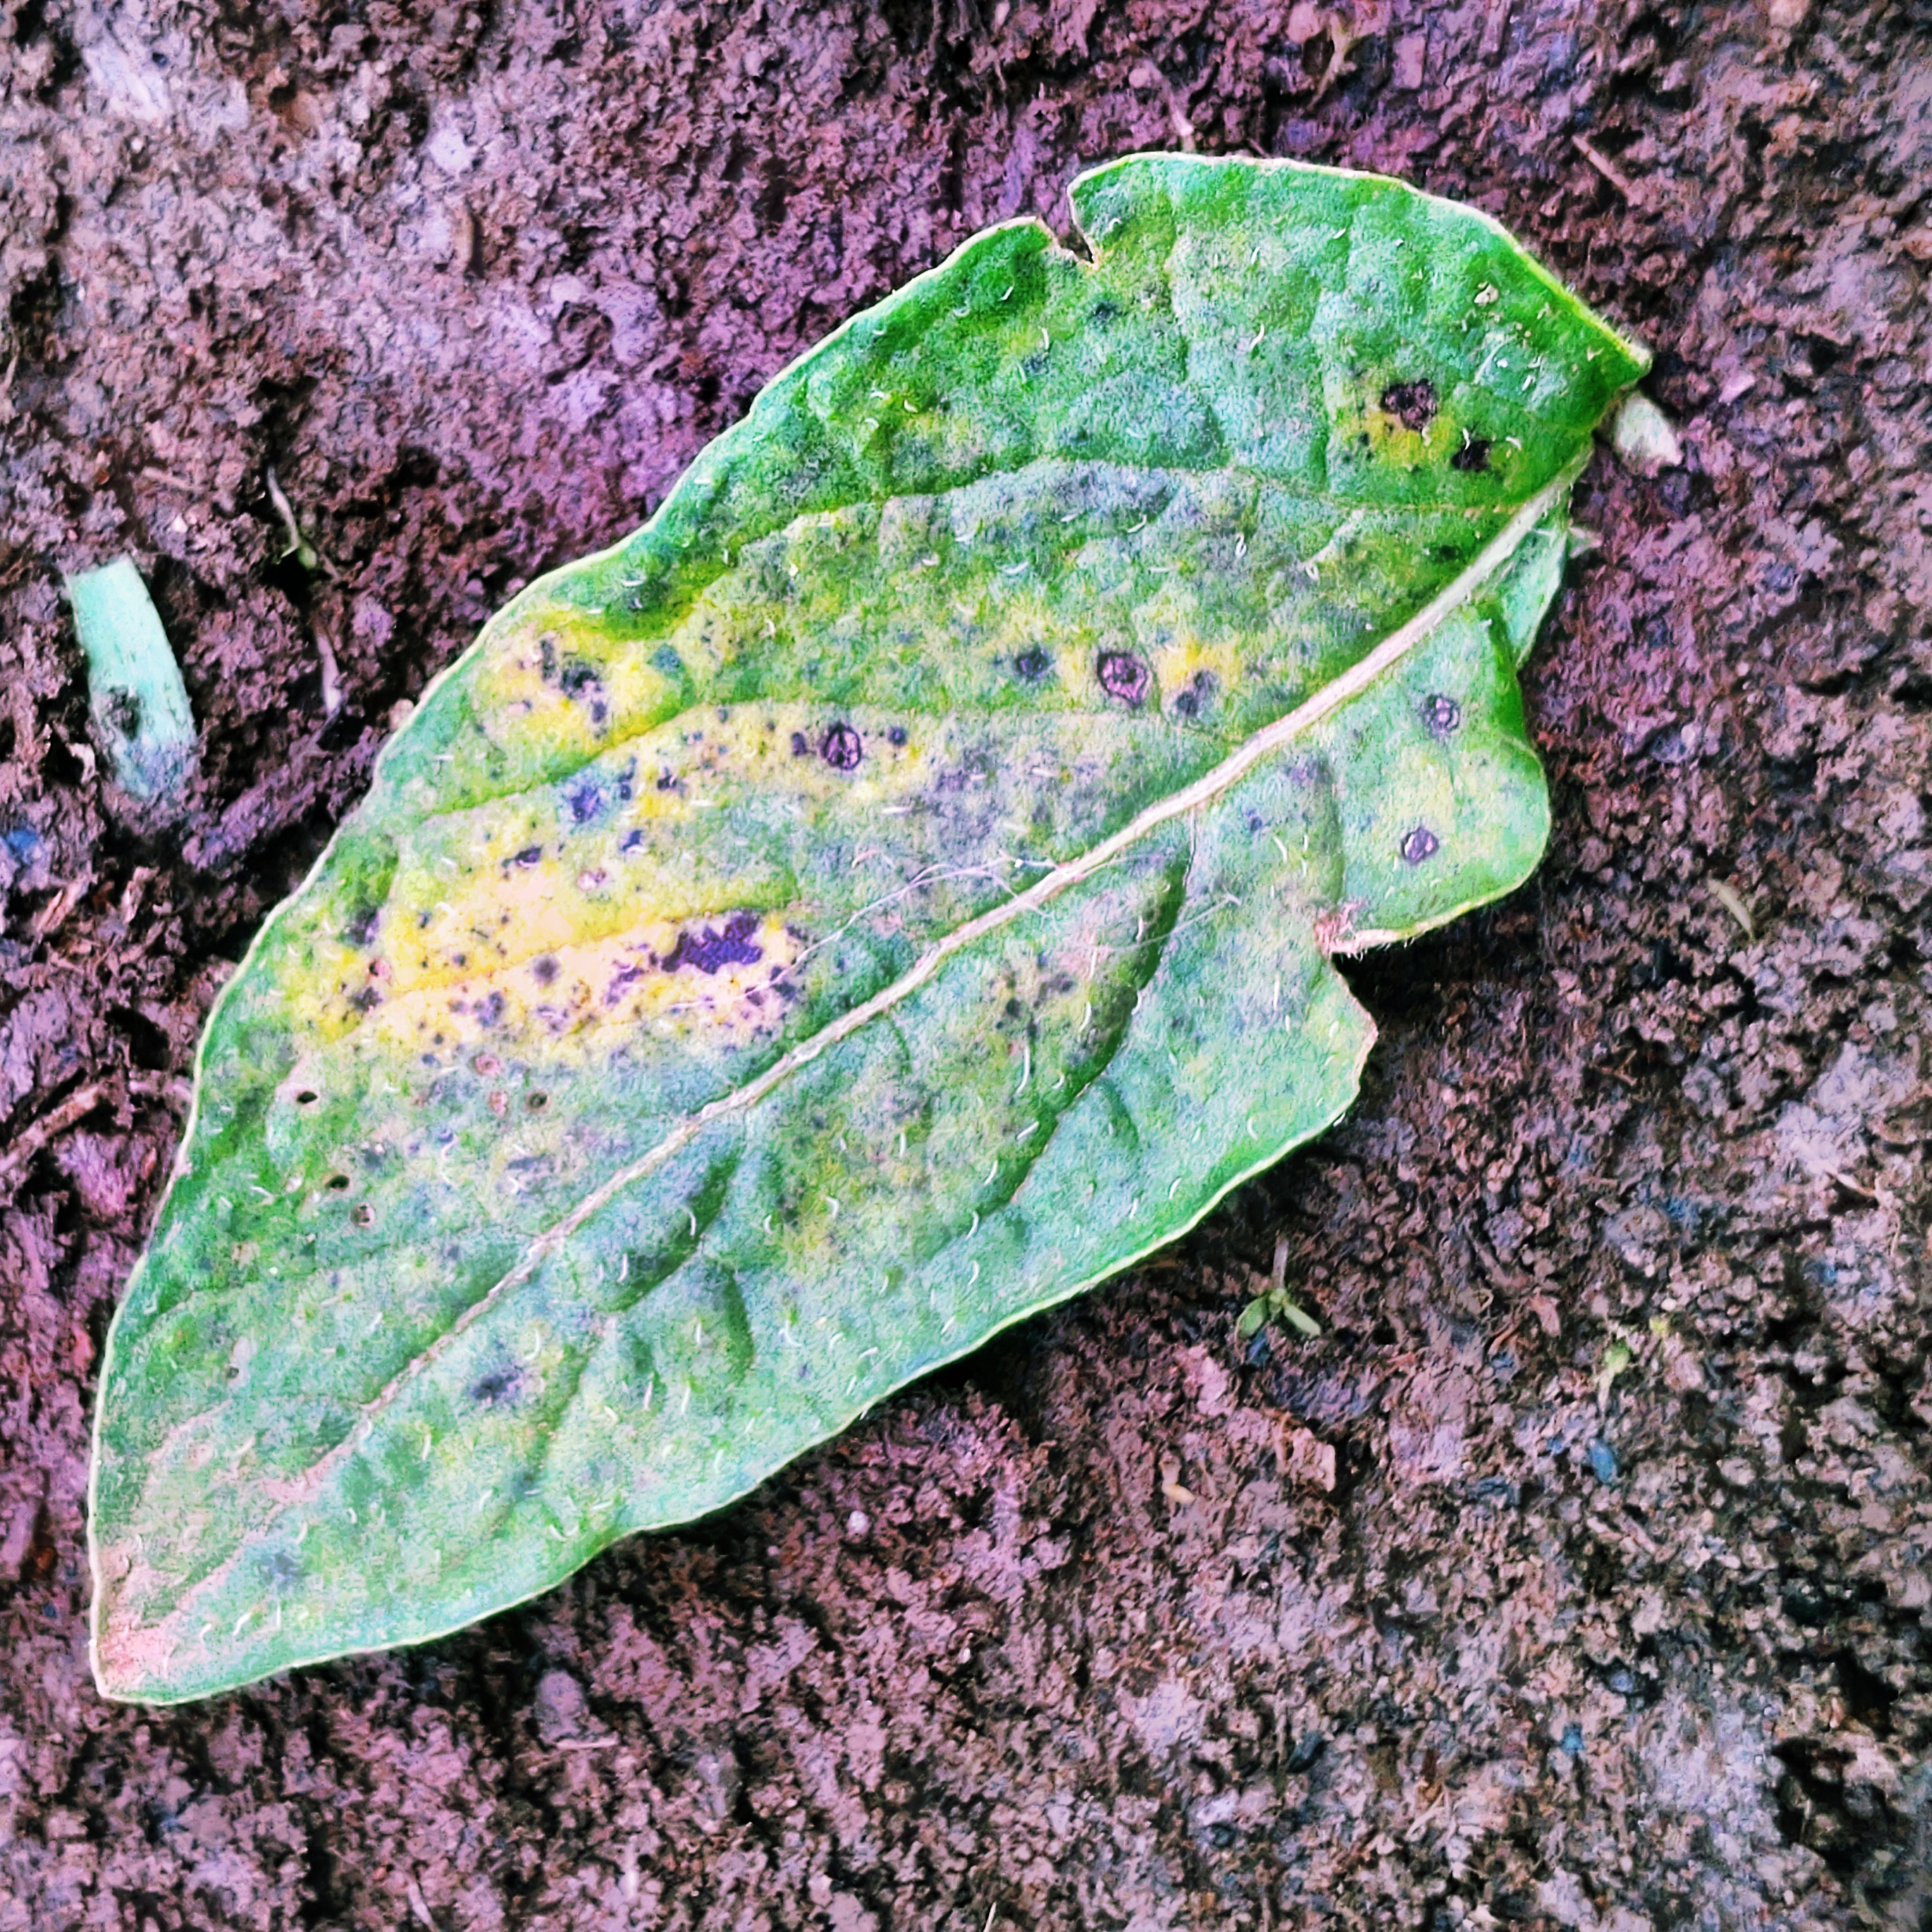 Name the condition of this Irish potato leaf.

late blight
